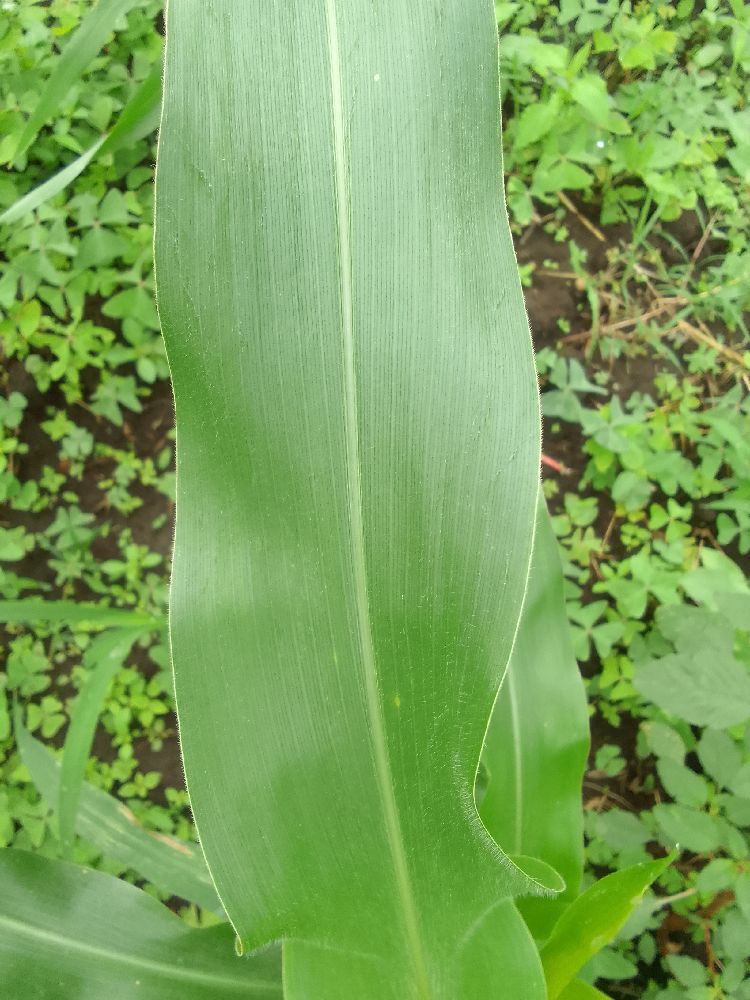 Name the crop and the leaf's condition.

maize, healthy
